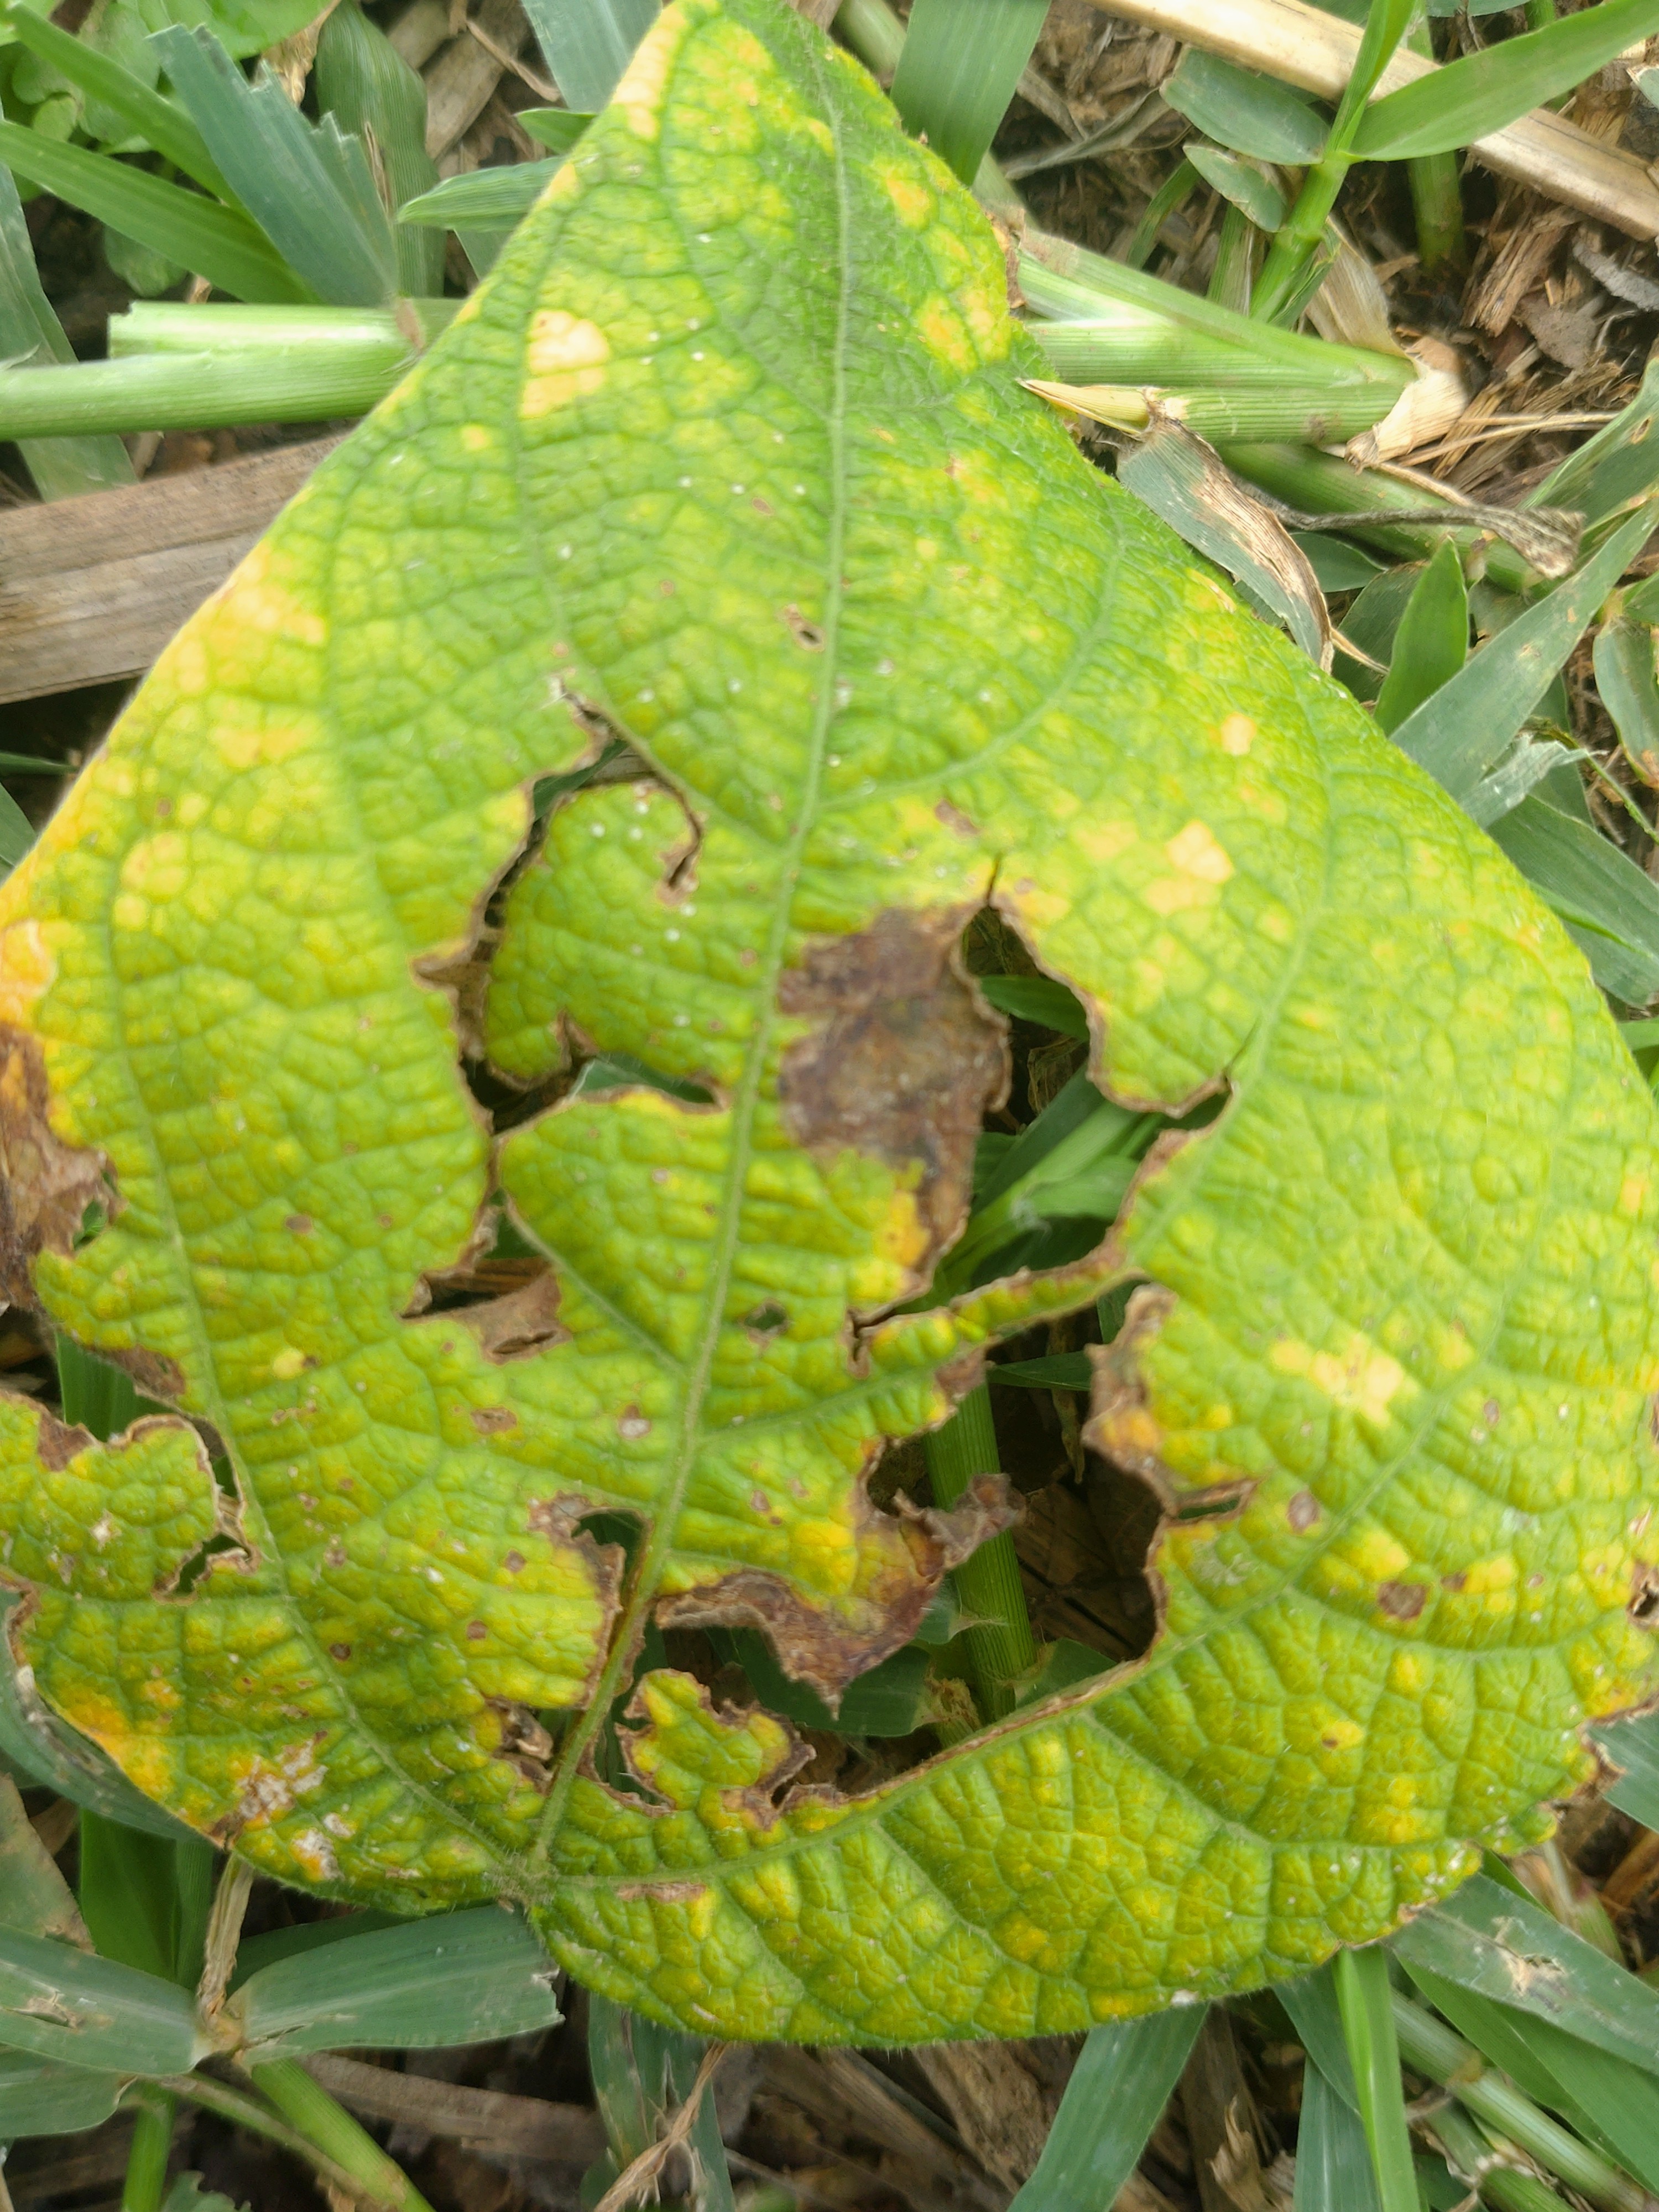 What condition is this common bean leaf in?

rust
